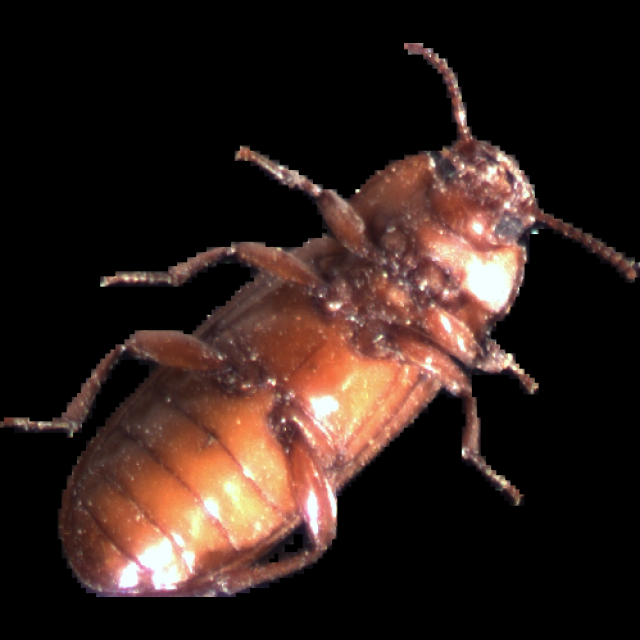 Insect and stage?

mealworm beetle
